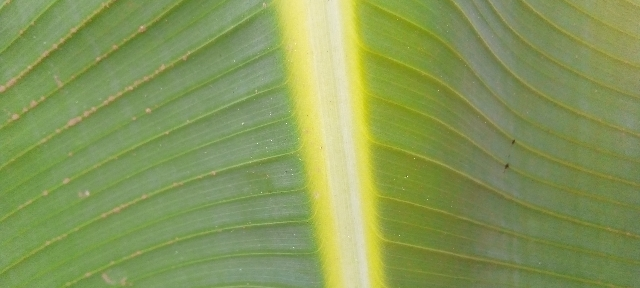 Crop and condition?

banana, healthy
